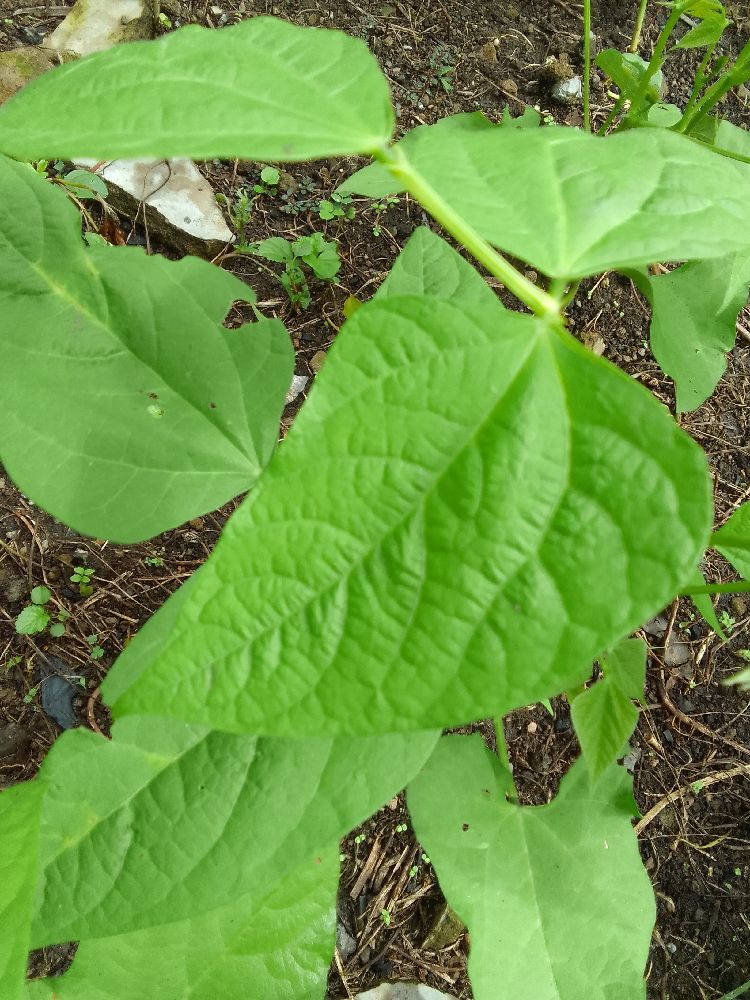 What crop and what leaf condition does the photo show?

common bean, healthy
